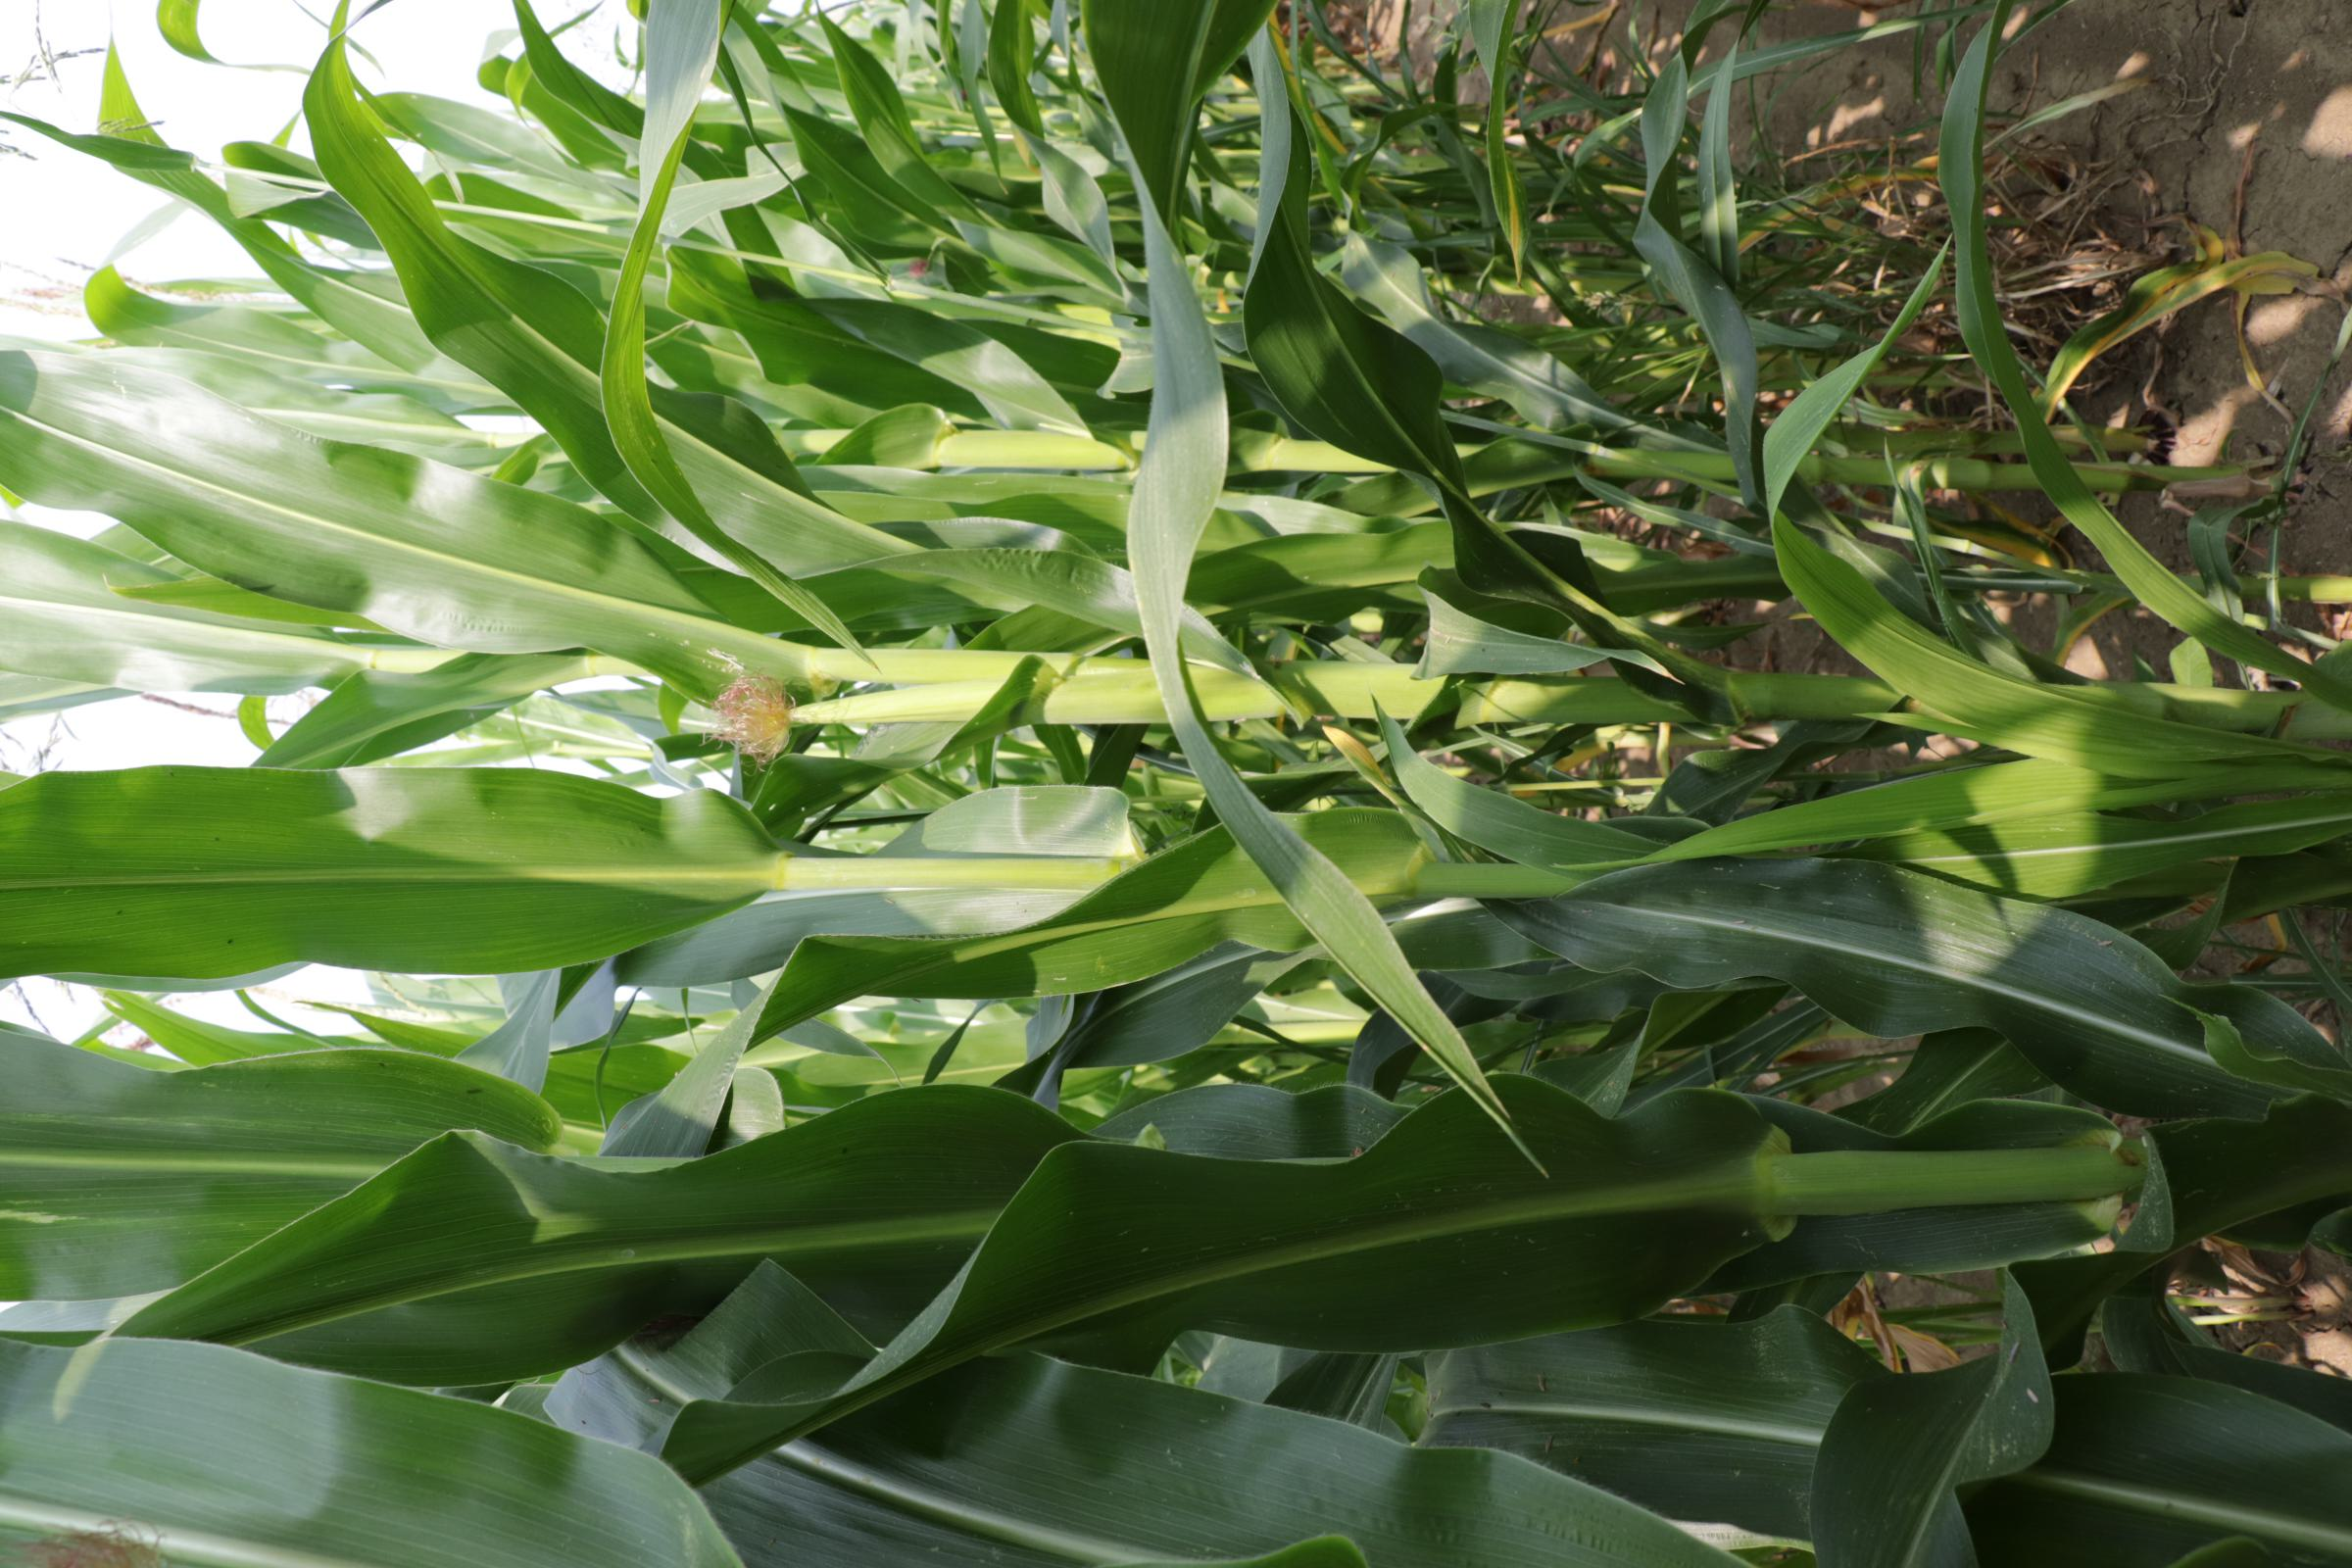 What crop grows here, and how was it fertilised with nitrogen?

maize, full nitrogen fertilisation
